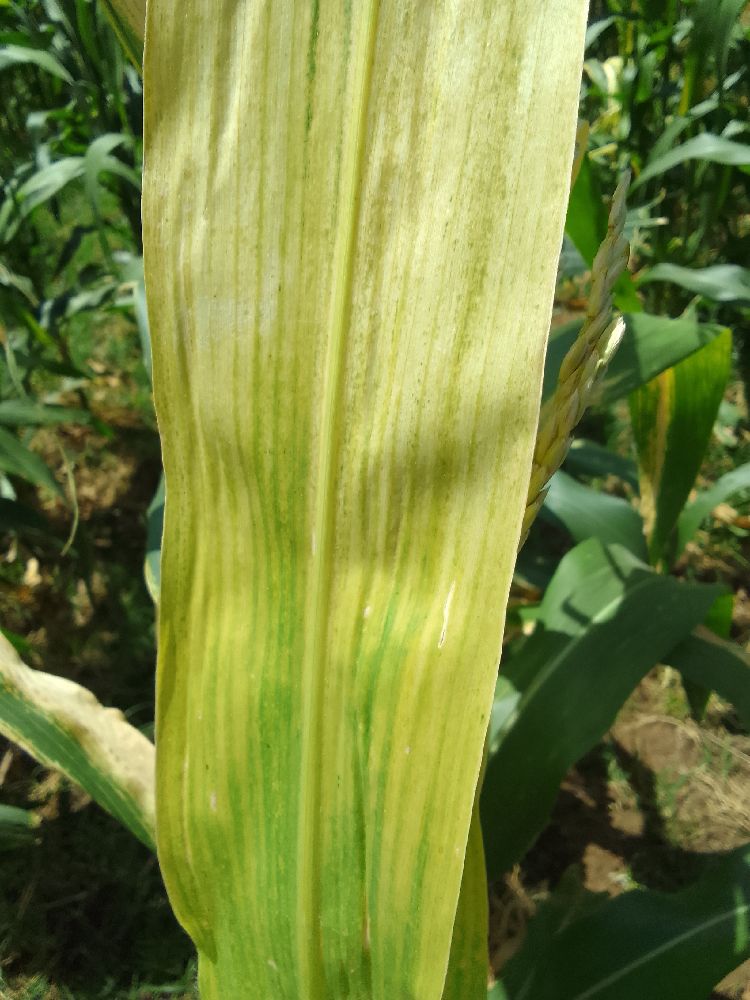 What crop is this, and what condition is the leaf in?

maize, maize lethal necrosis
